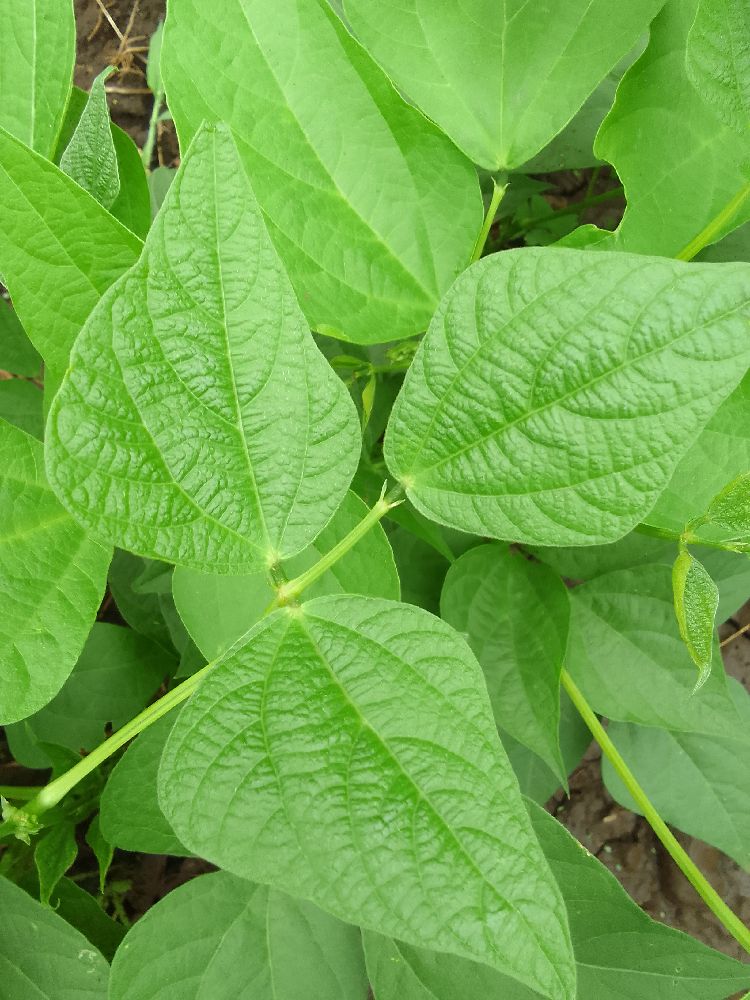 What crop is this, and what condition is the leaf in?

common bean, healthy
